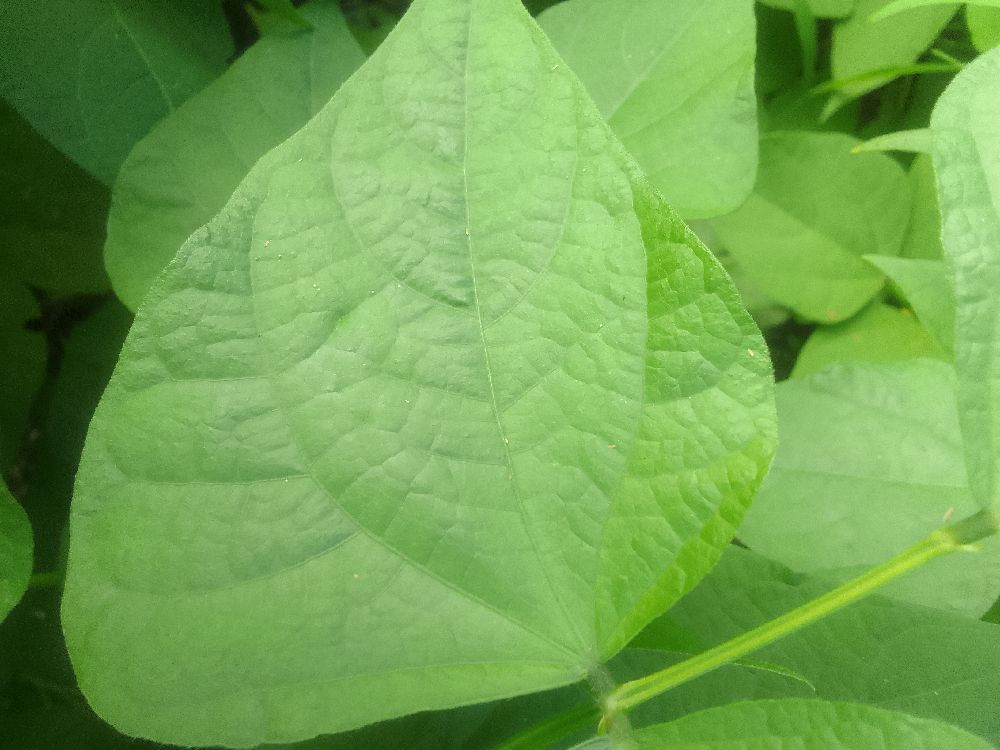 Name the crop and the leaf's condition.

common bean, healthy
